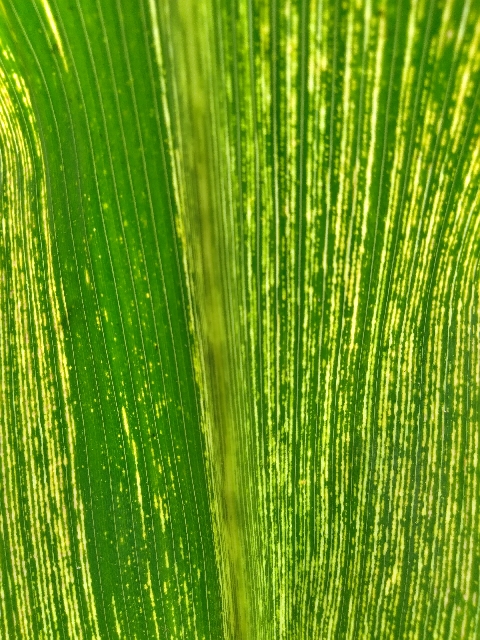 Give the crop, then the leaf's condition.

maize, maize streak virus
